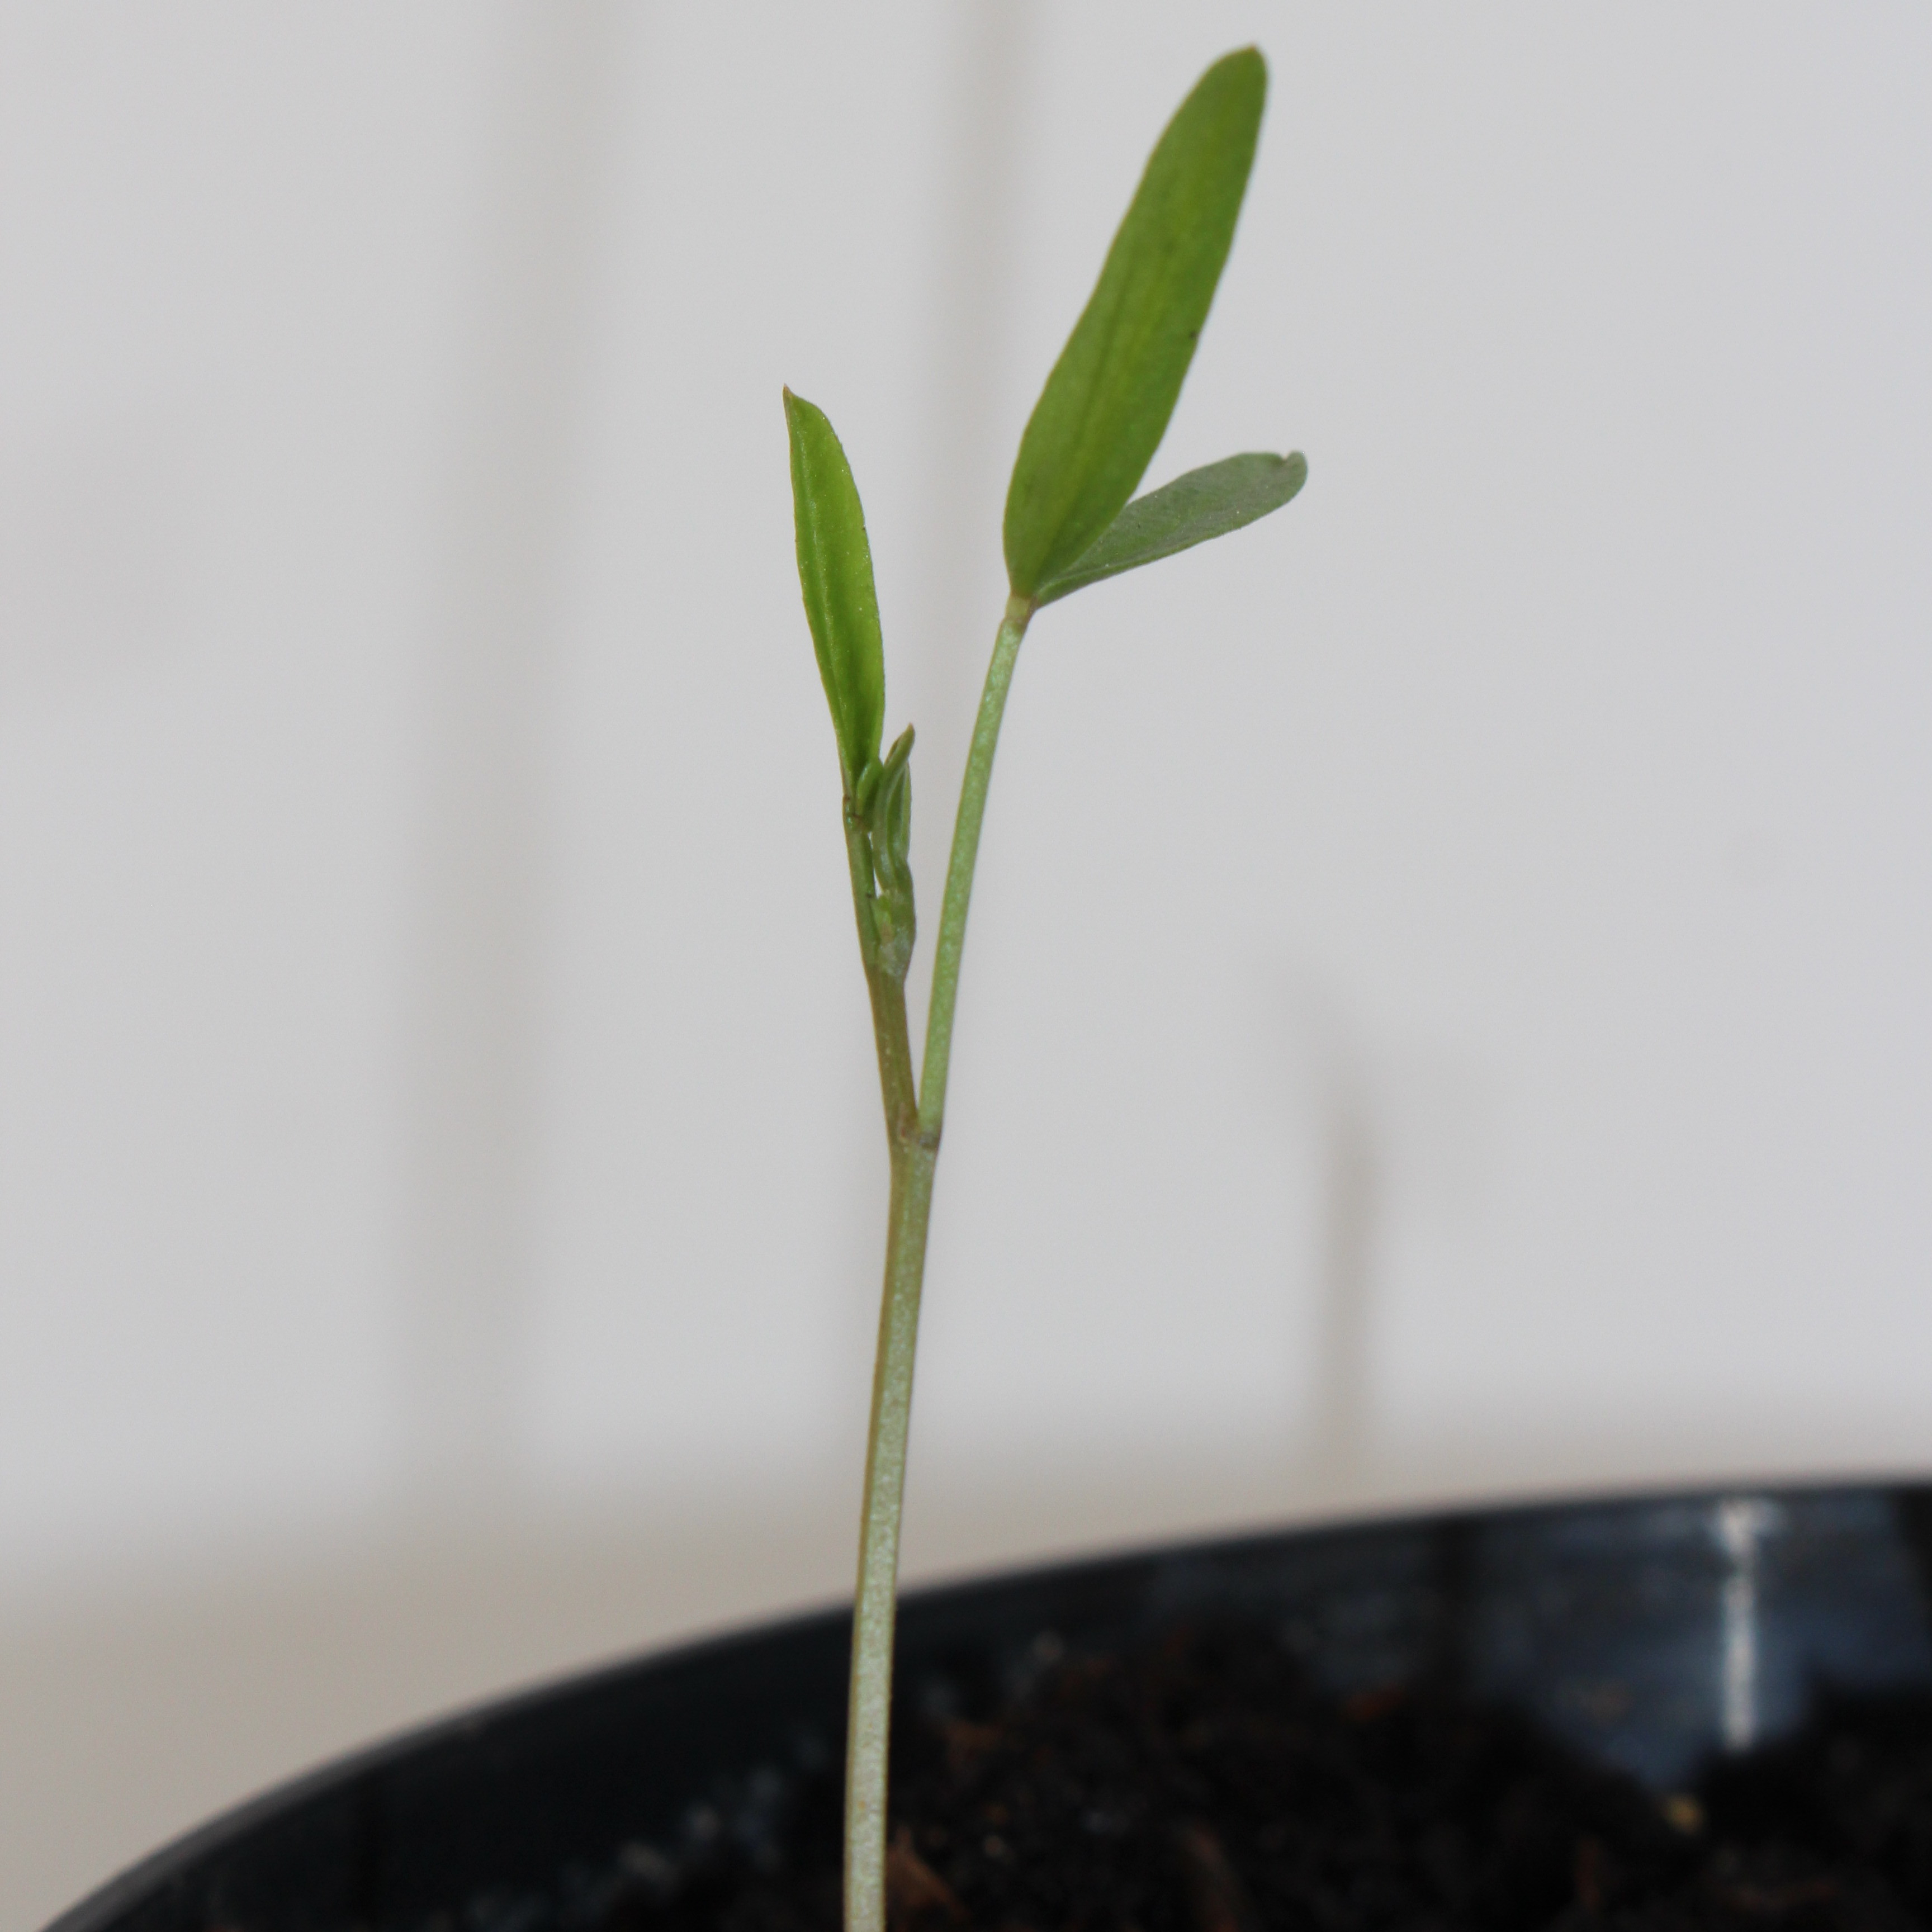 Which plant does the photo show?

Vicia sativa
